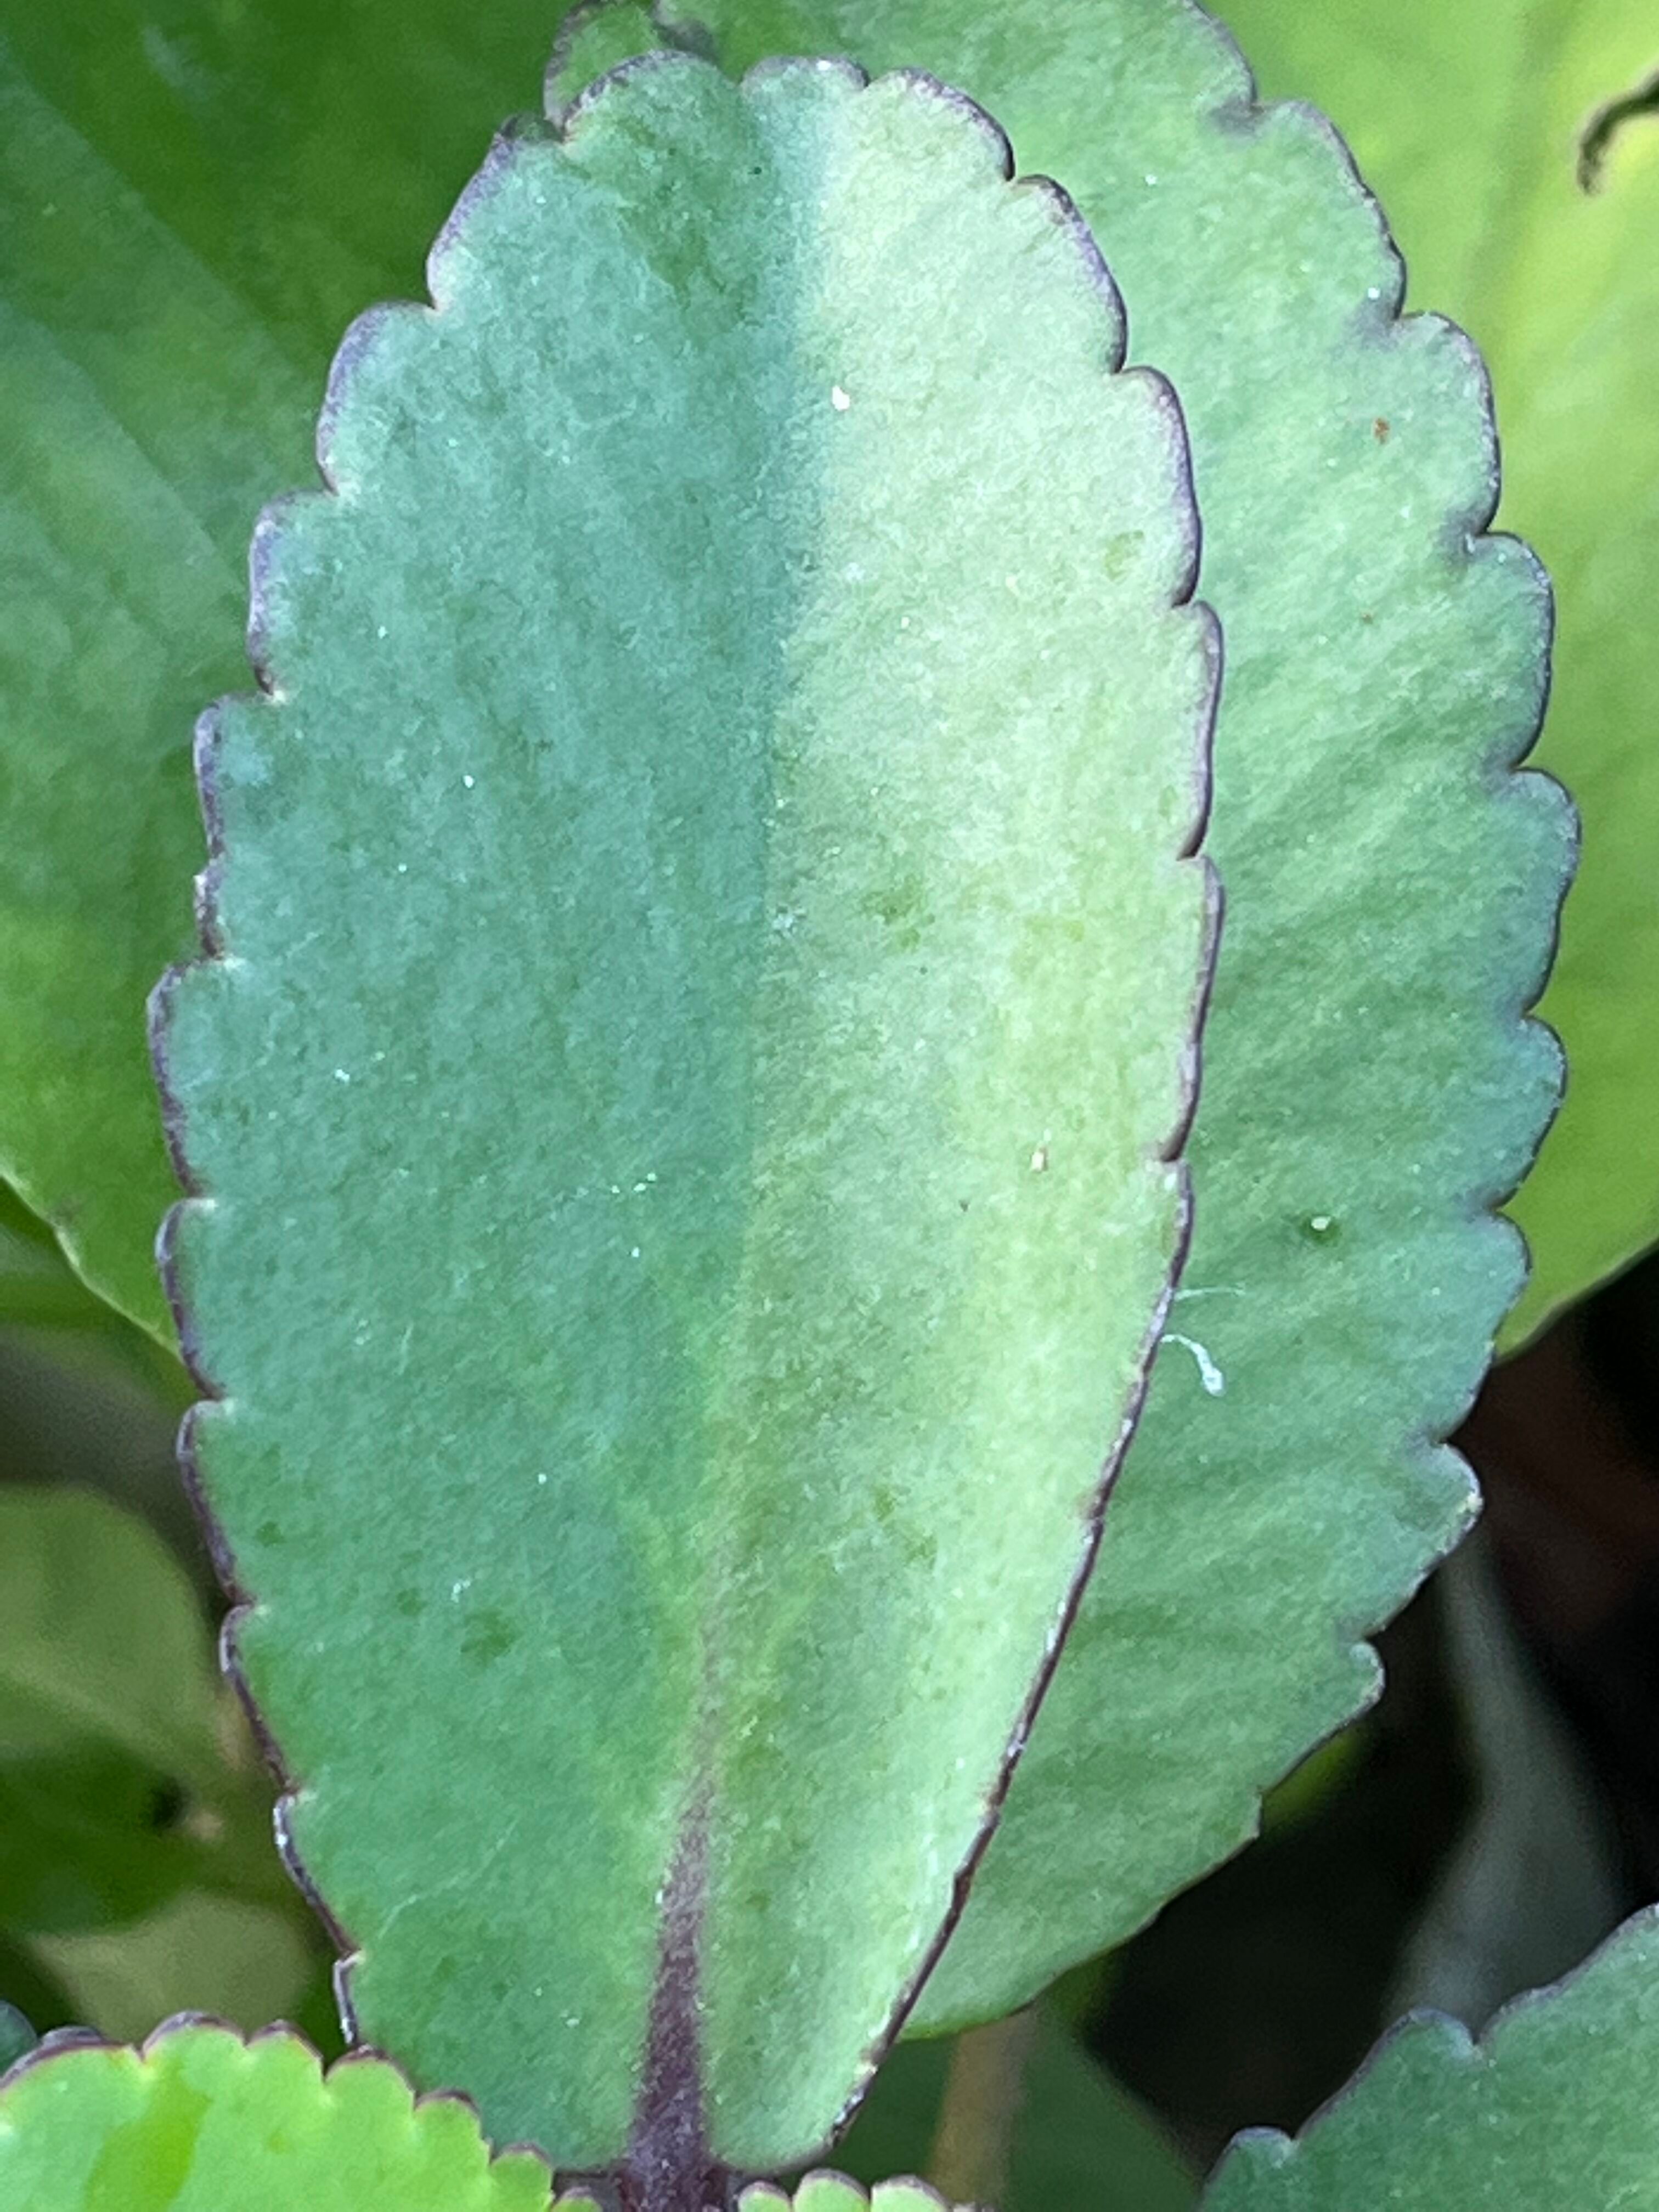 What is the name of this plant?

pathorkuci
